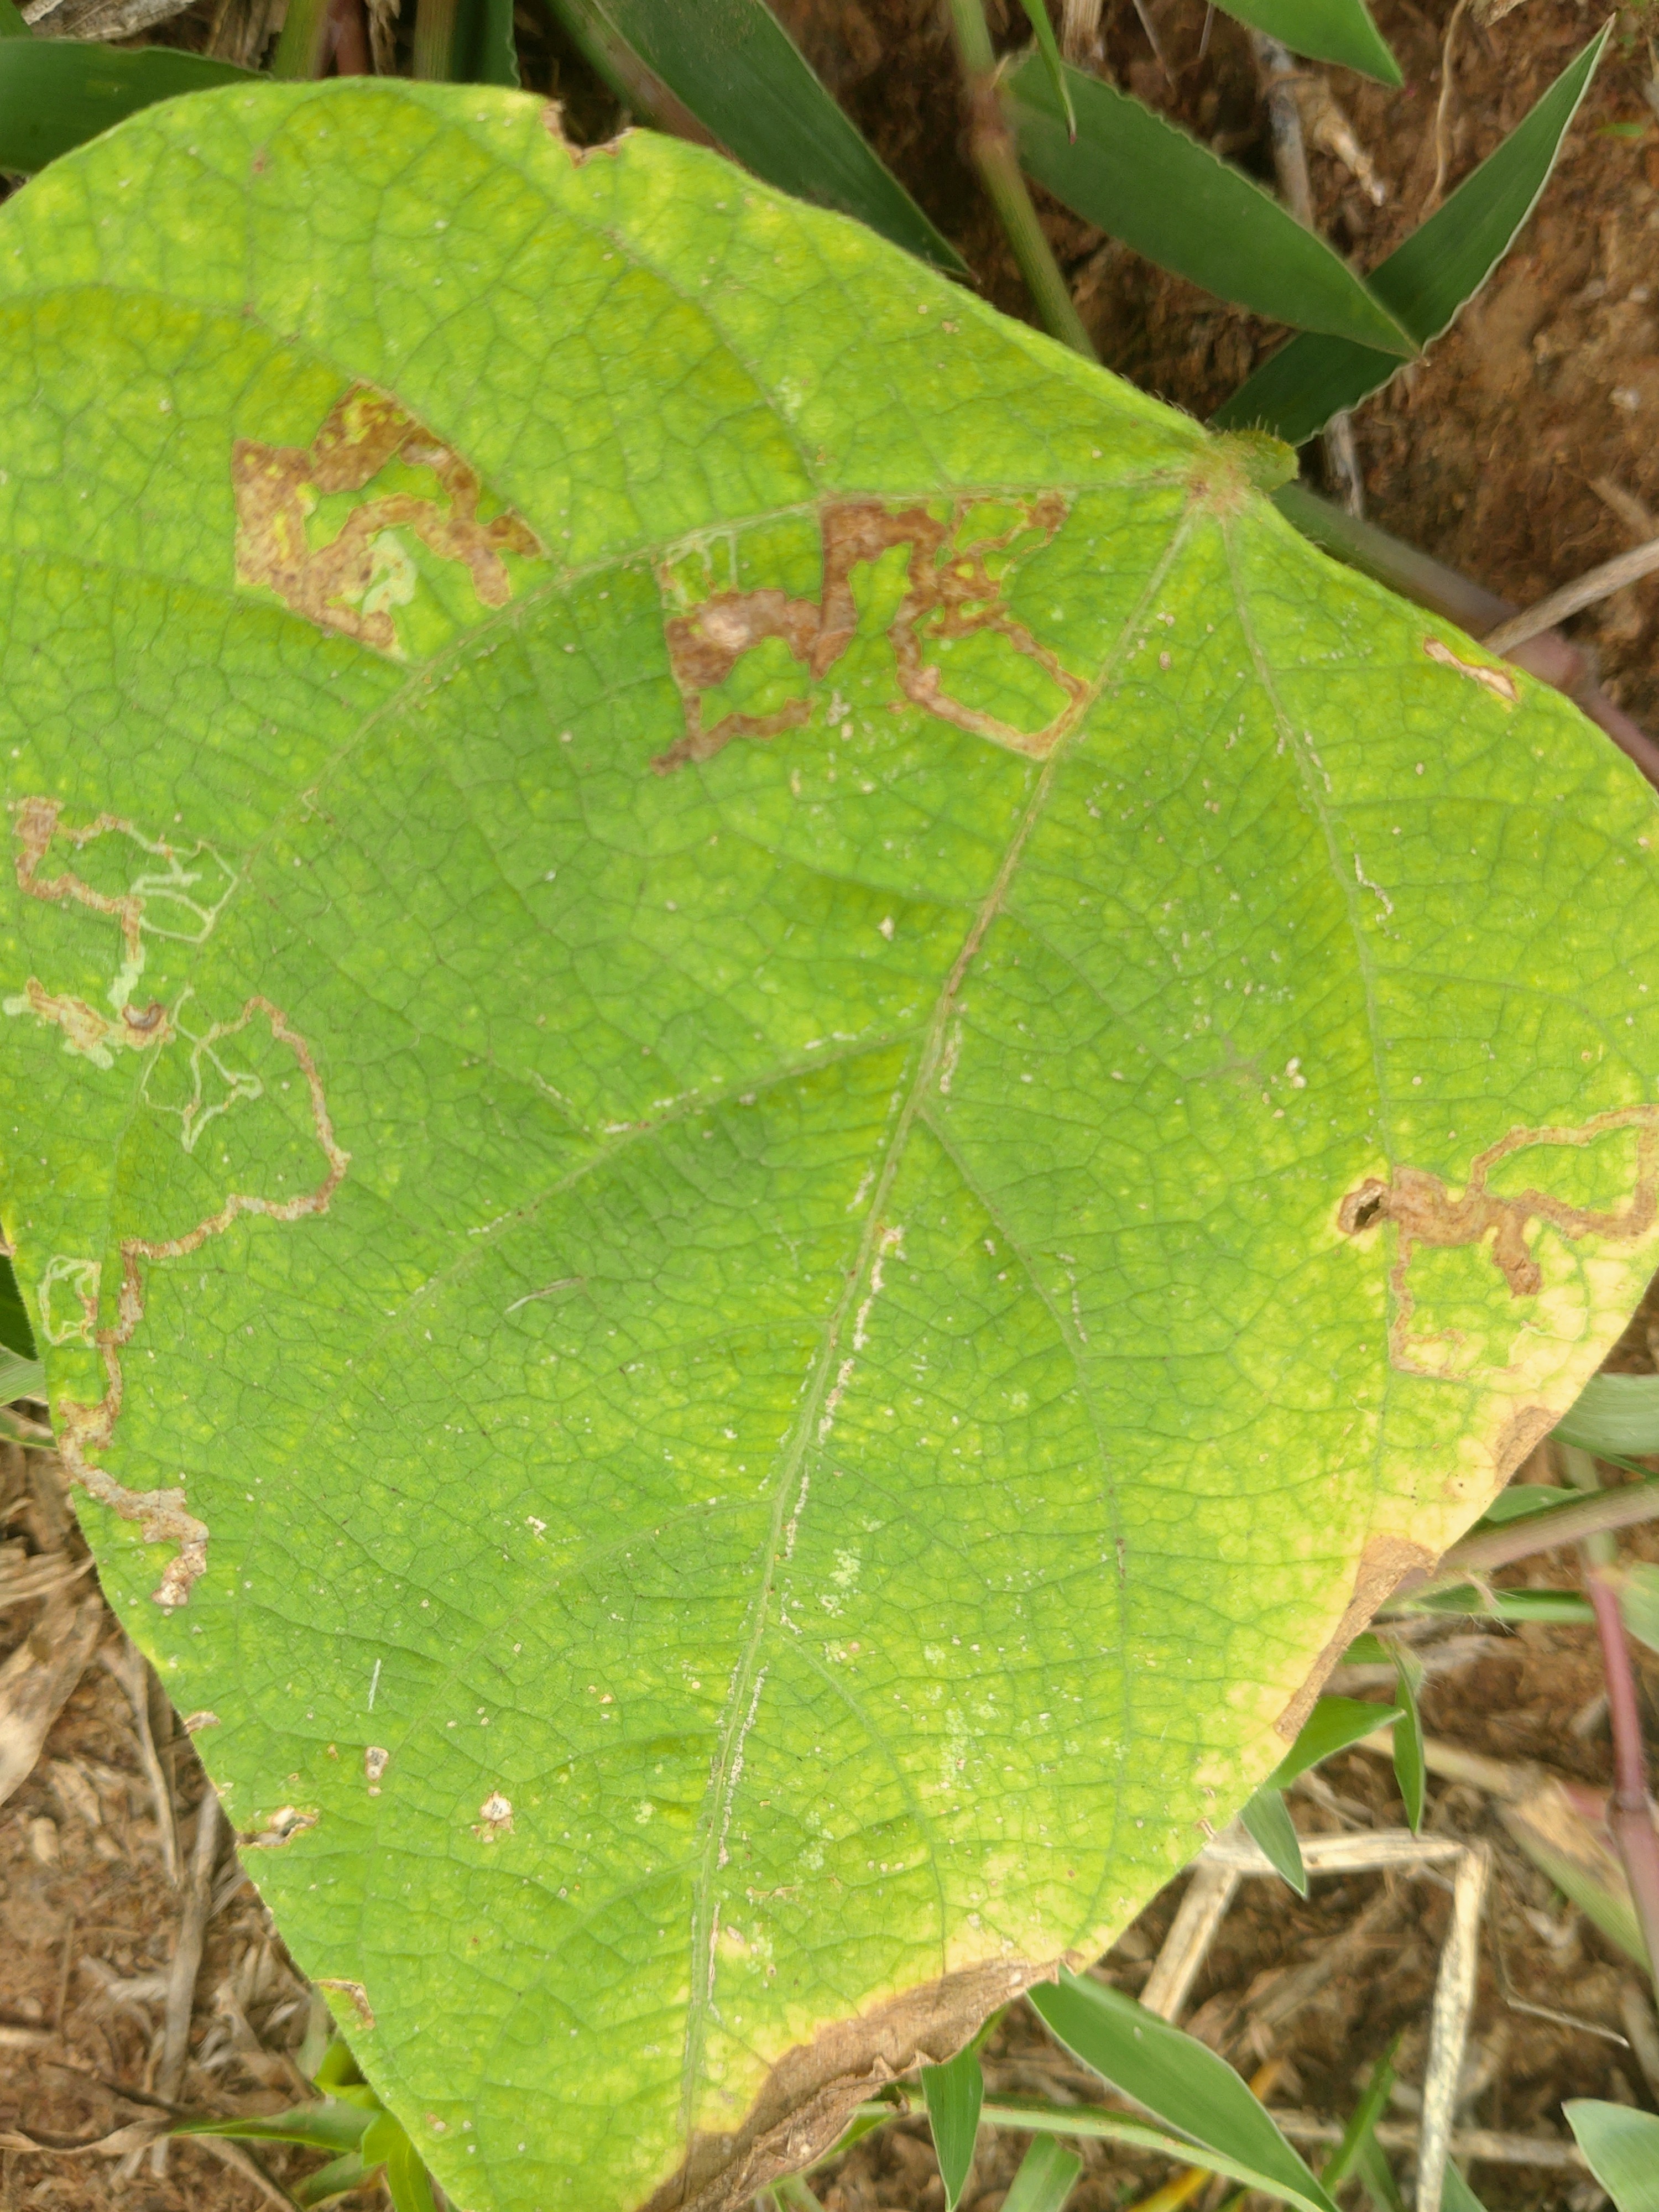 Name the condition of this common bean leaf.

rust
